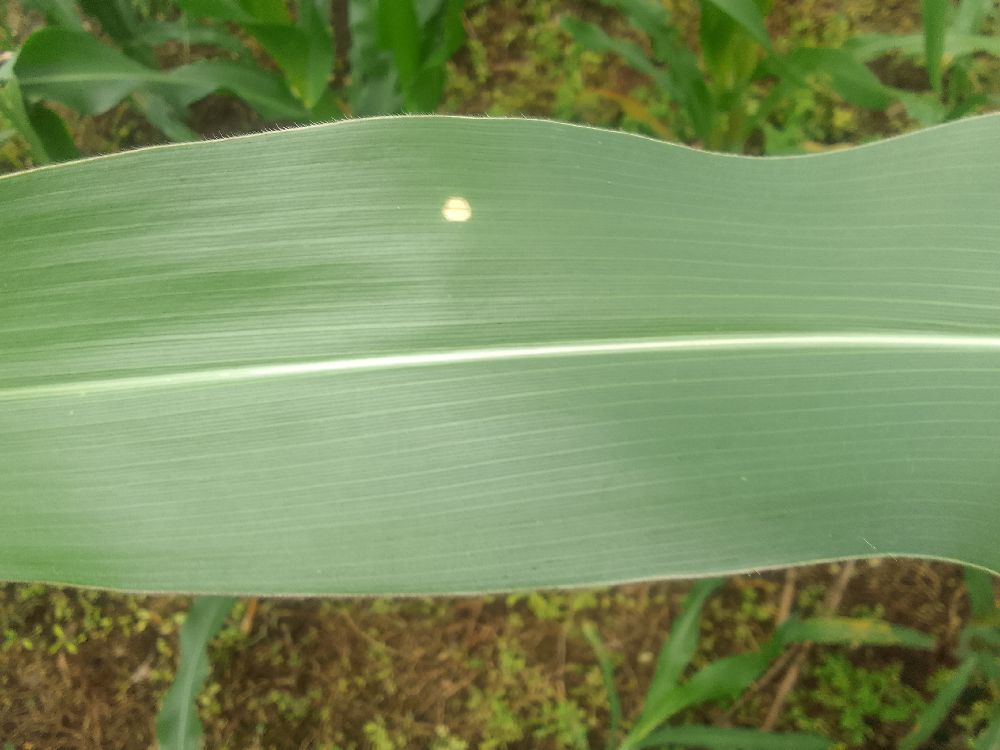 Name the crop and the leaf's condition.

maize, healthy
